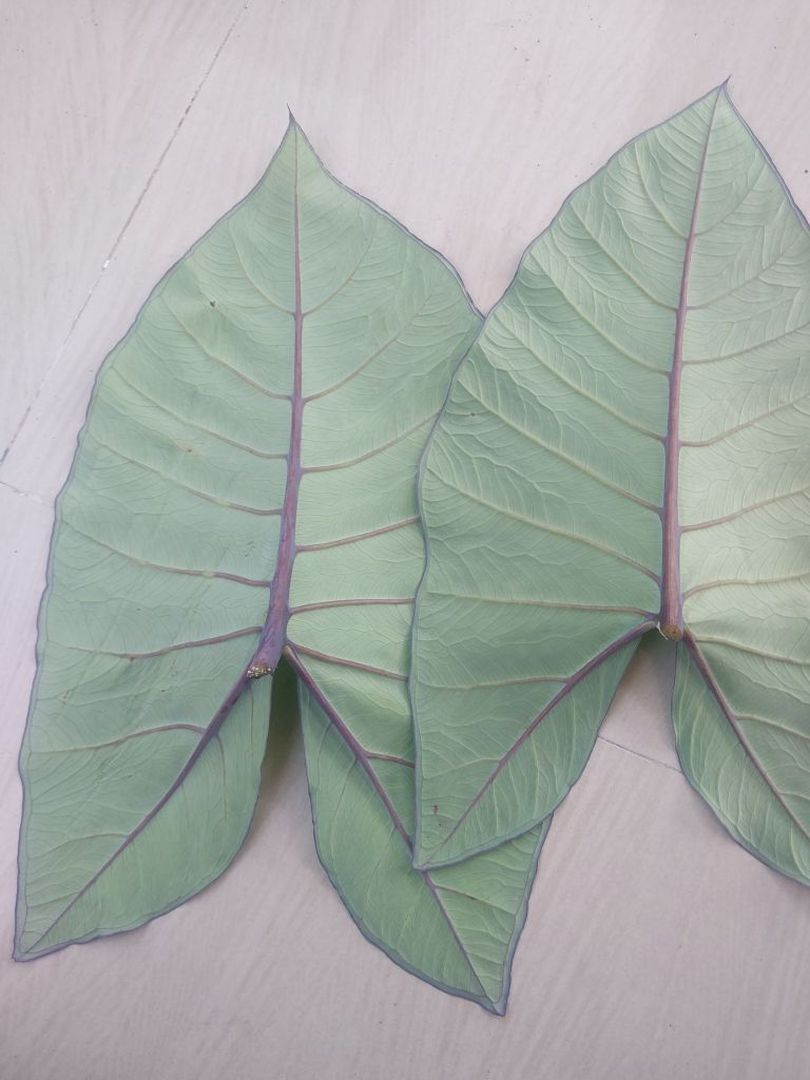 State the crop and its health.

taro, healthy
